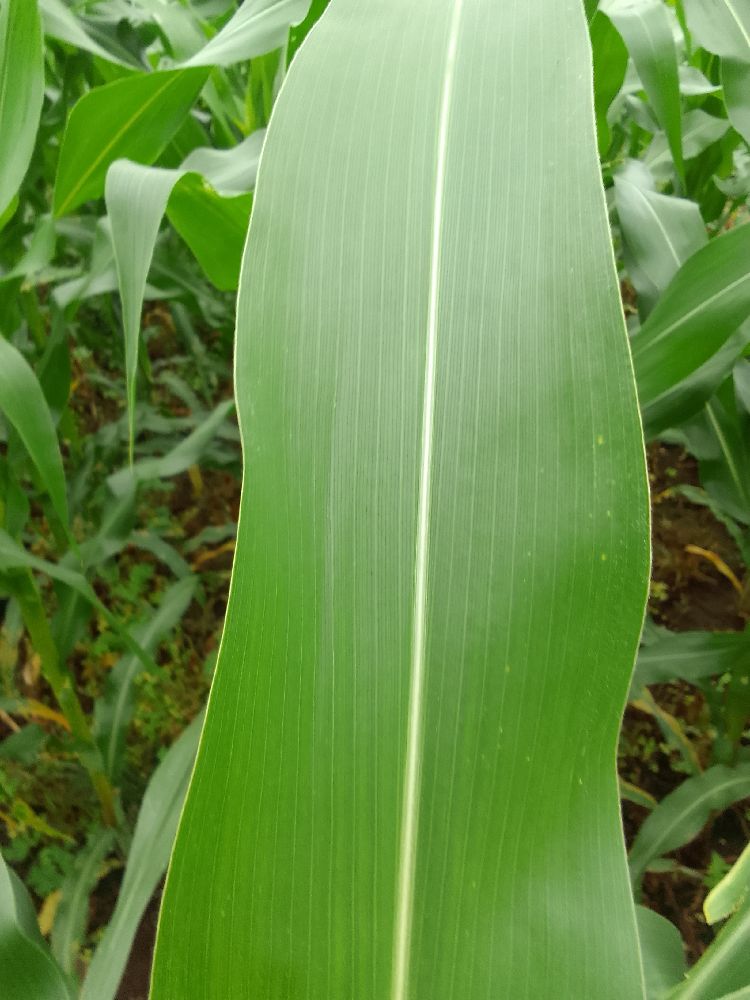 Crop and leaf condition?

maize, healthy
